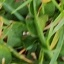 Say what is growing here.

grass
